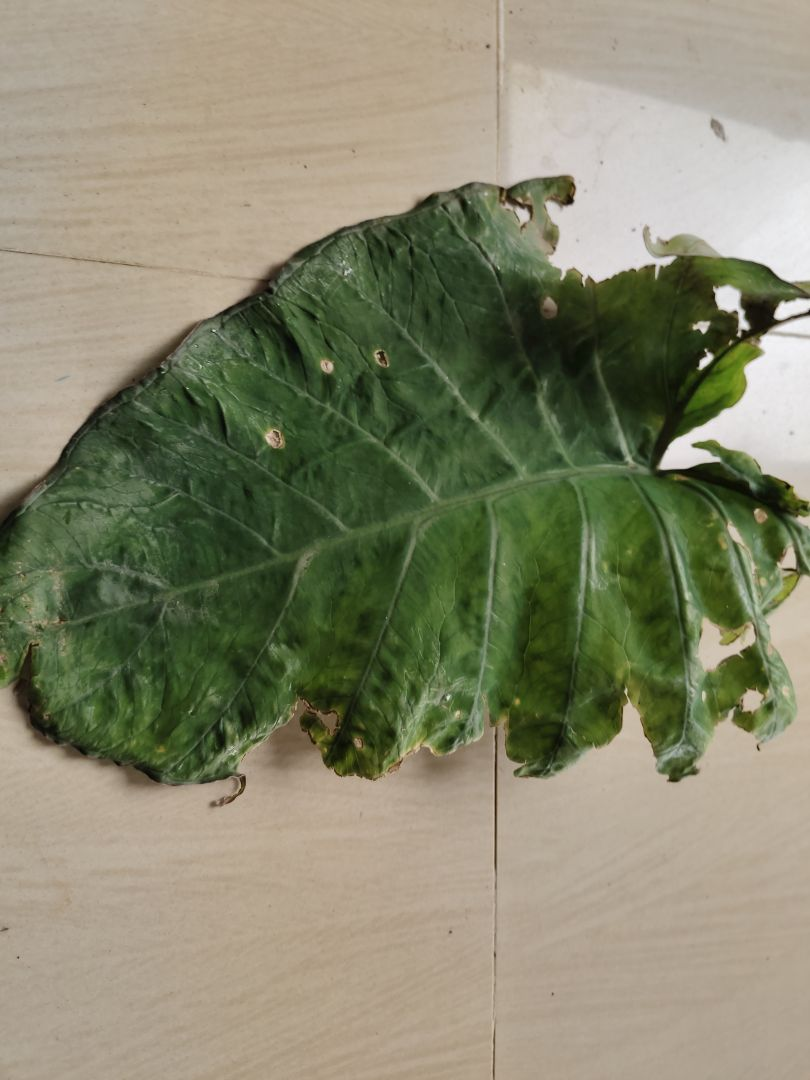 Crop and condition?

taro, leaf blight
